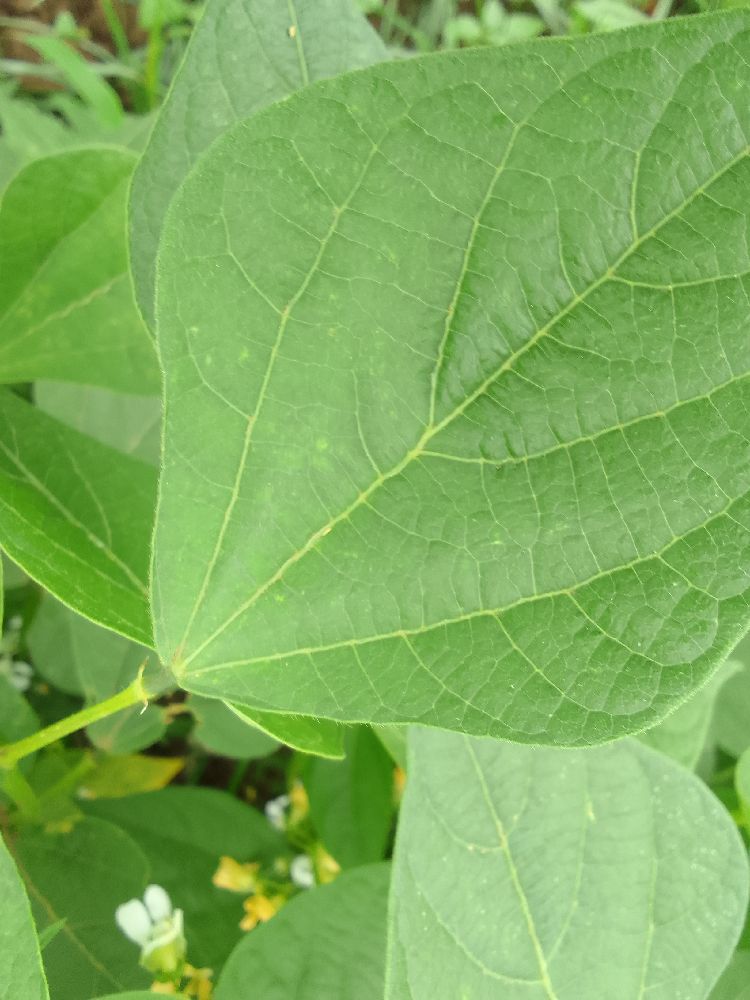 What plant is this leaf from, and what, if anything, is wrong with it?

common bean, healthy
